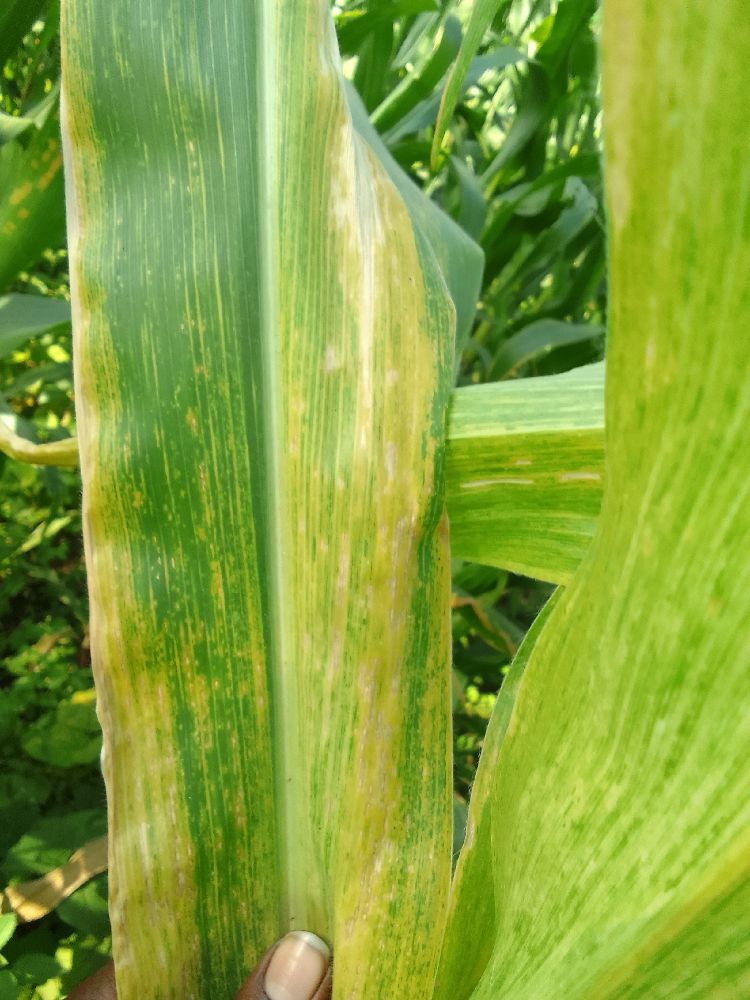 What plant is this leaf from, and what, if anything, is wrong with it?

maize, maize lethal necrosis
